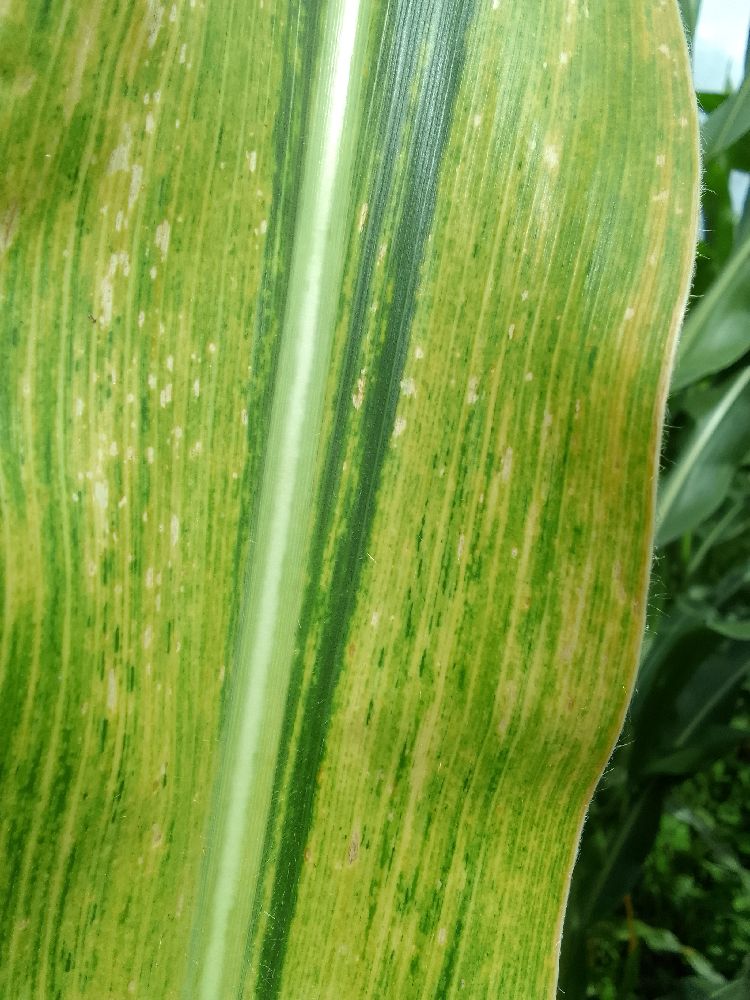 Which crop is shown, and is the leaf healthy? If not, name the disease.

maize, maize lethal necrosis
